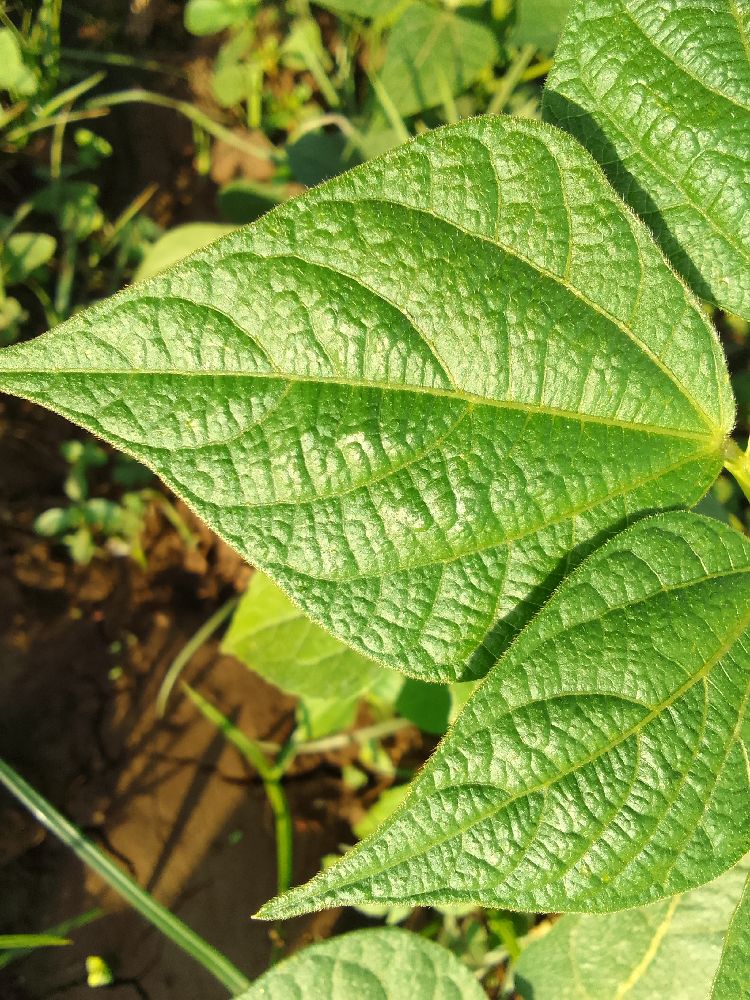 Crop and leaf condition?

common bean, healthy
